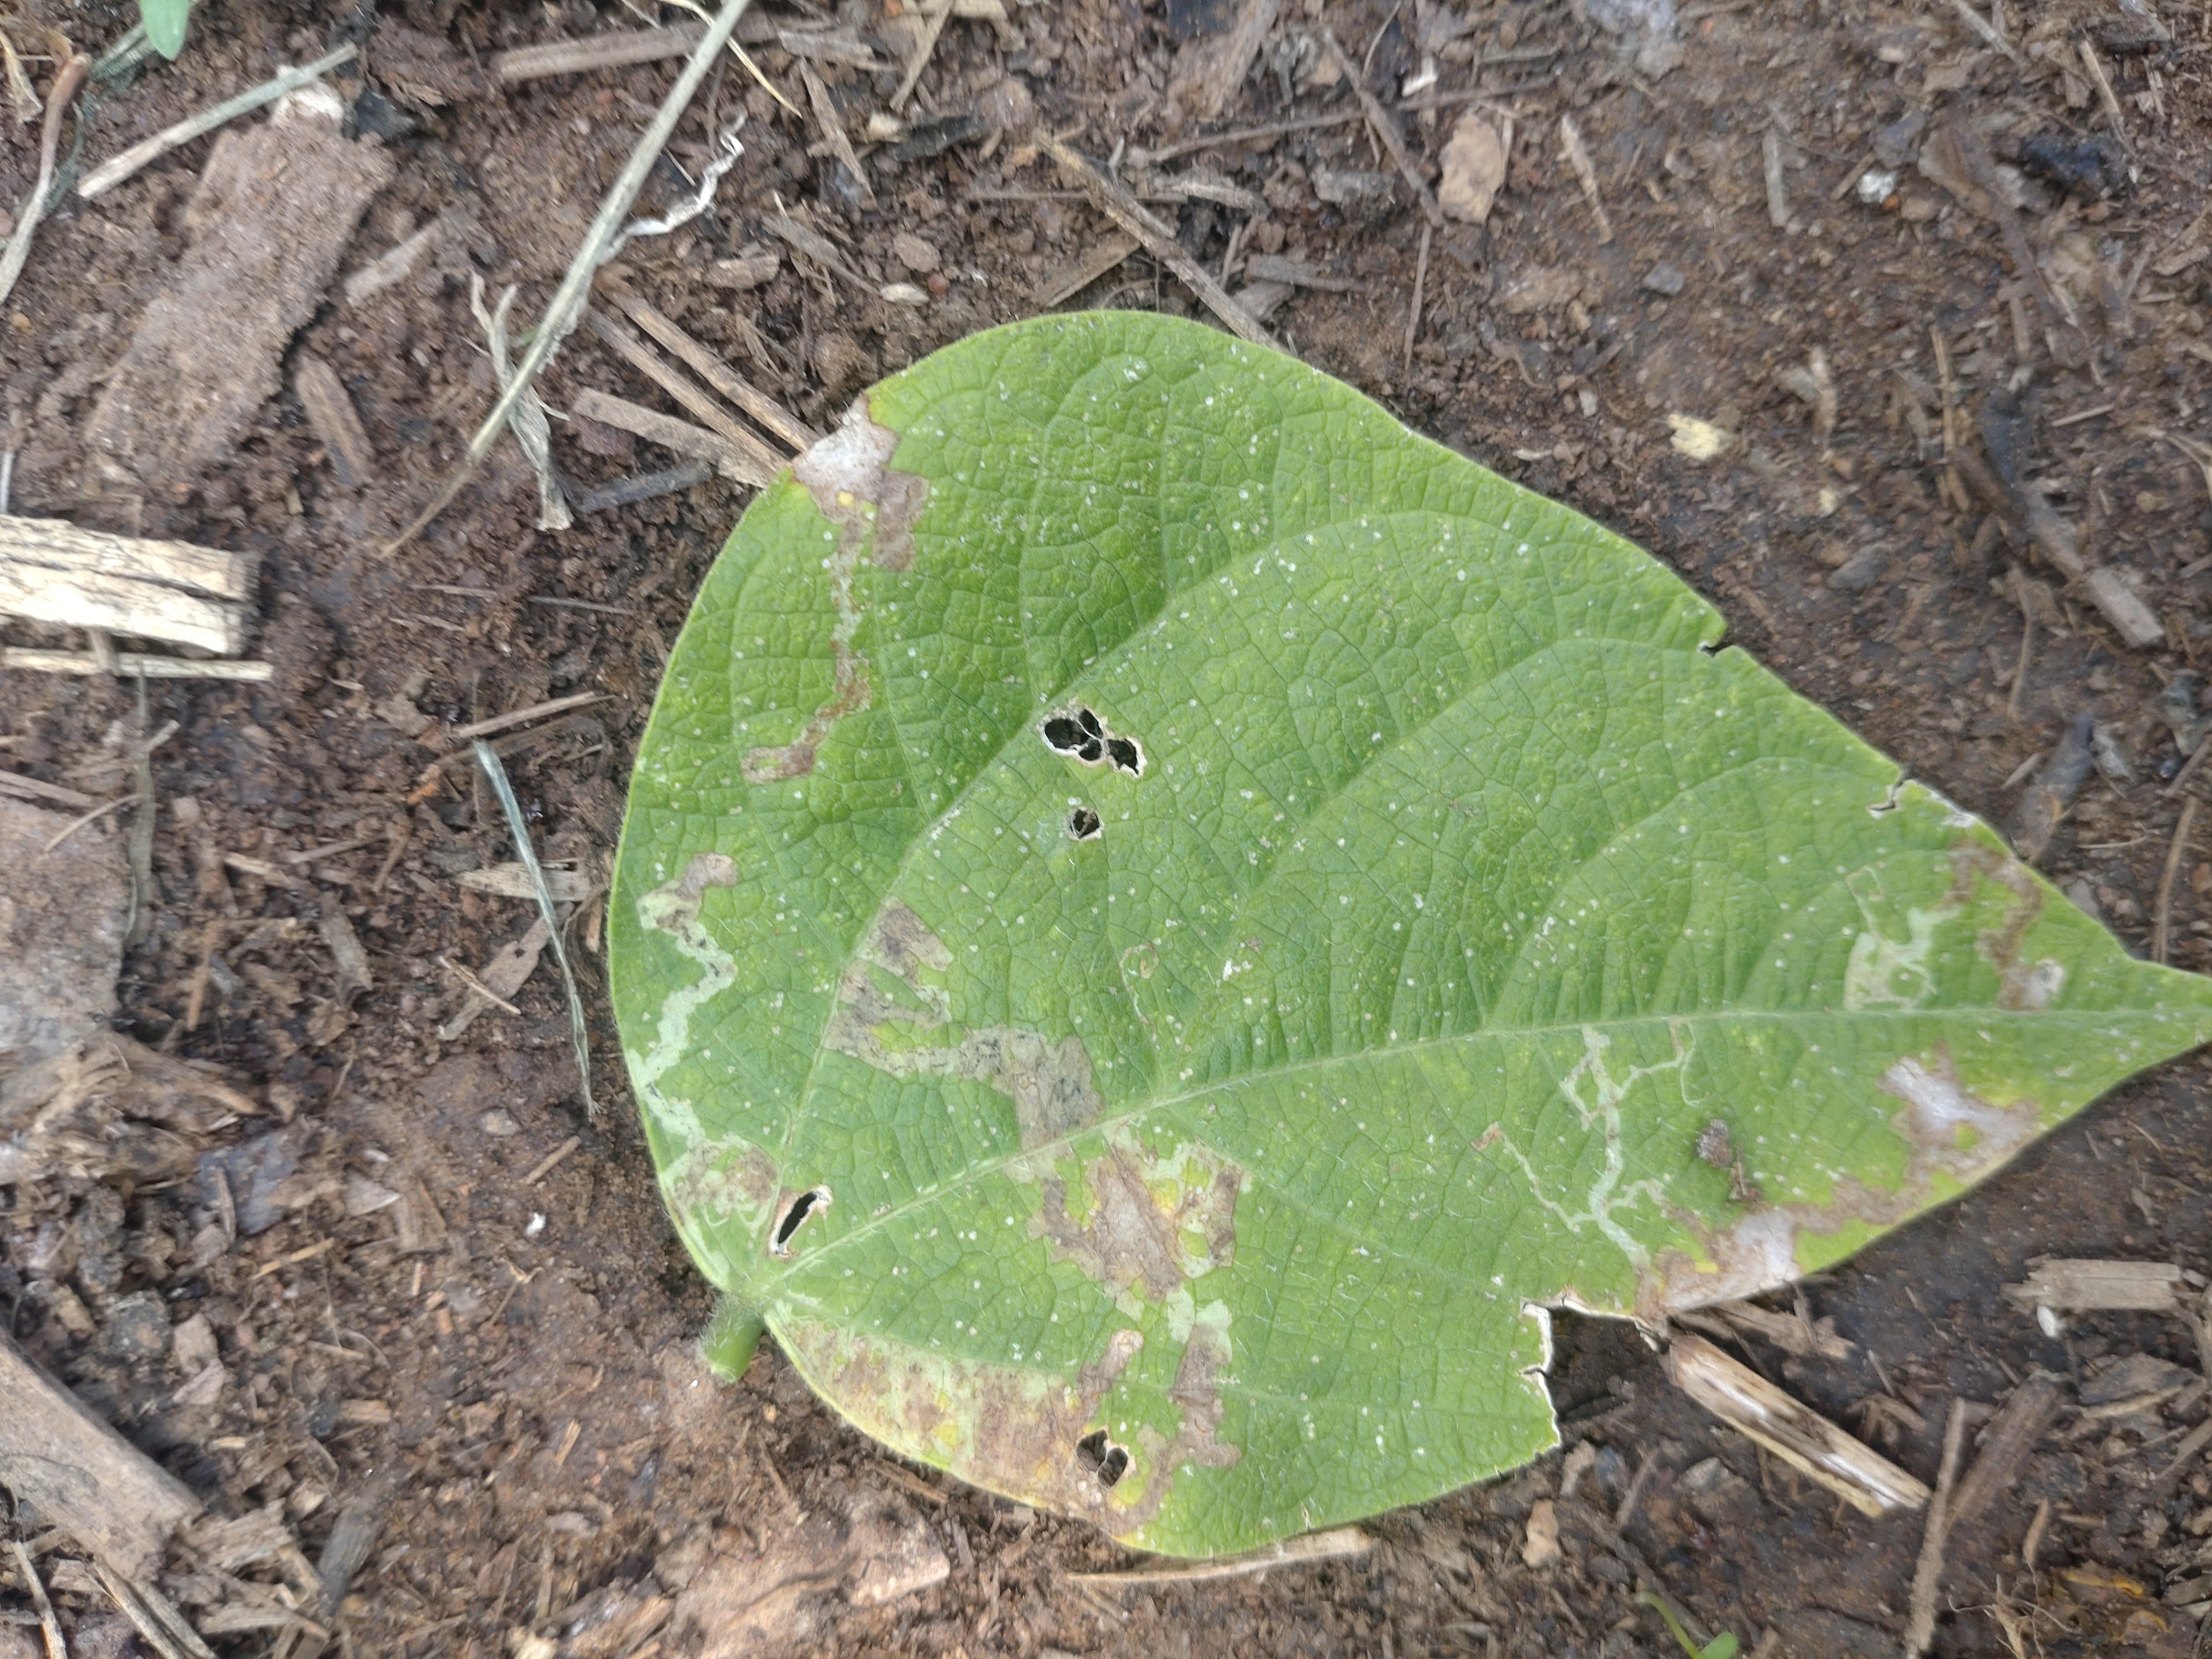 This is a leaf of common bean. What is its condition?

anthracnose
